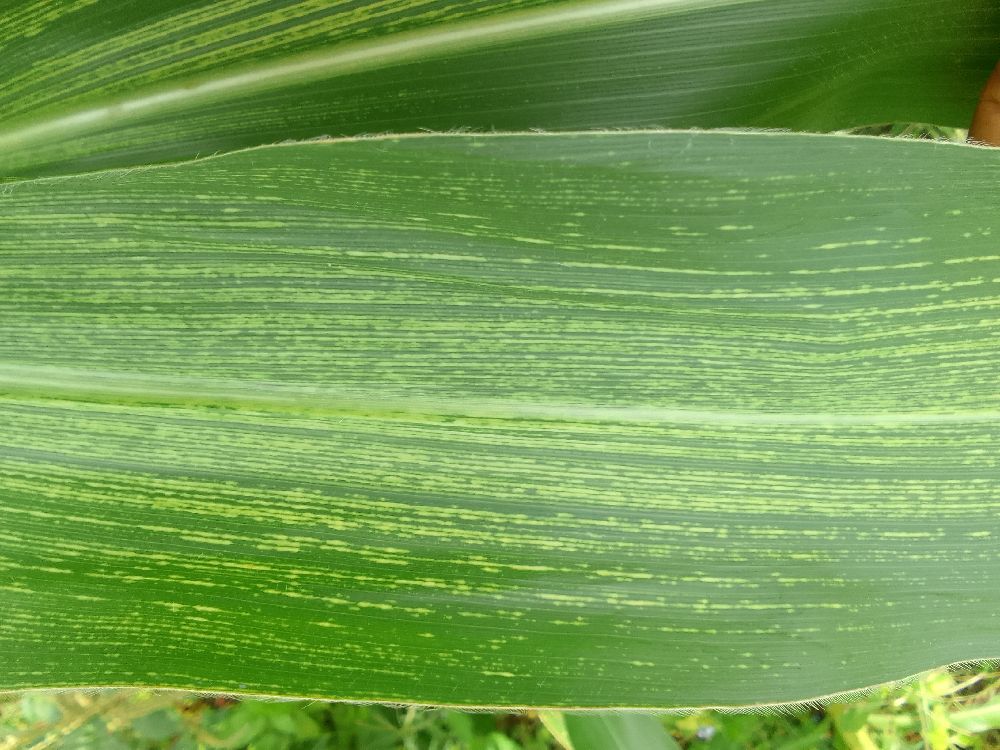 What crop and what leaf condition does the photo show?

maize, maize streak virus
